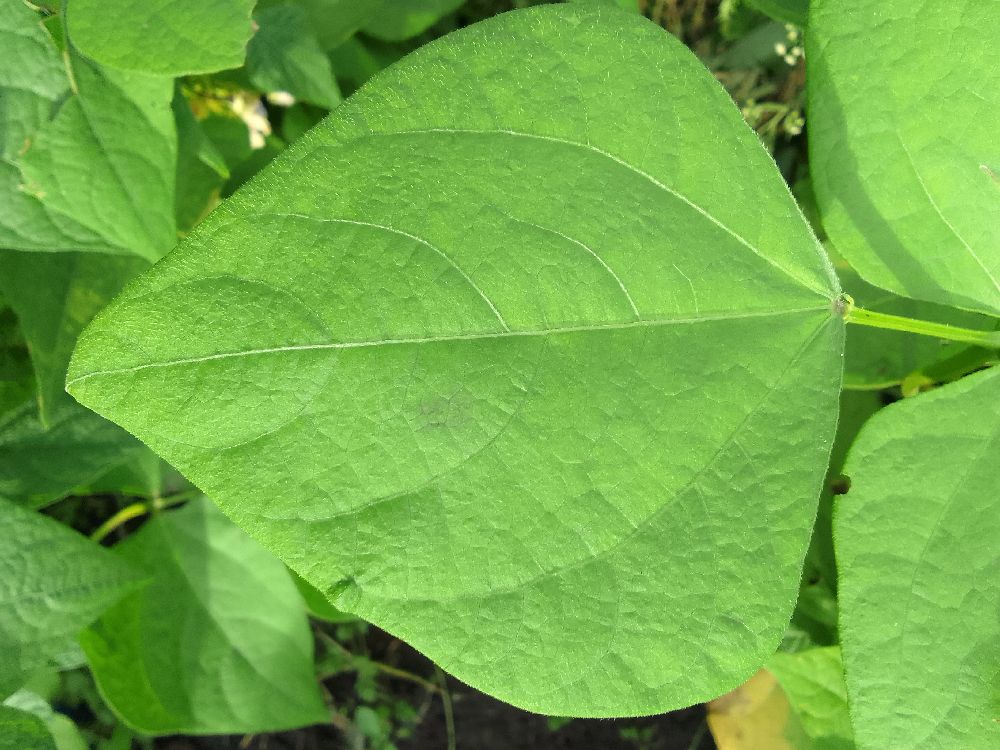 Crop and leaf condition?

common bean, healthy
